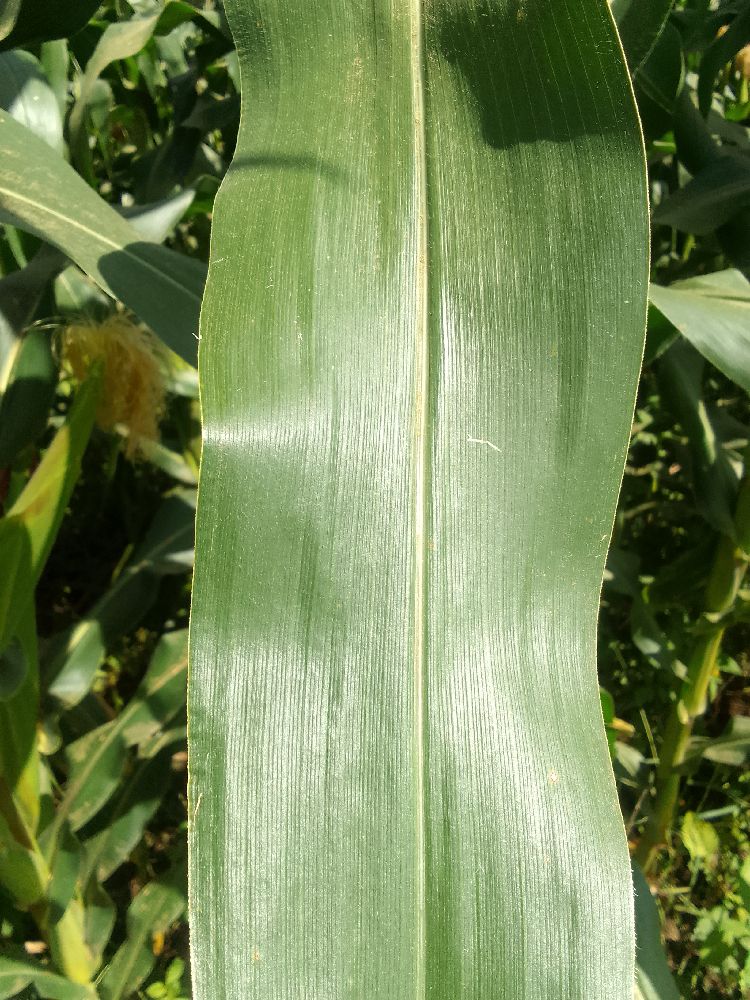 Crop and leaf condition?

maize, healthy
